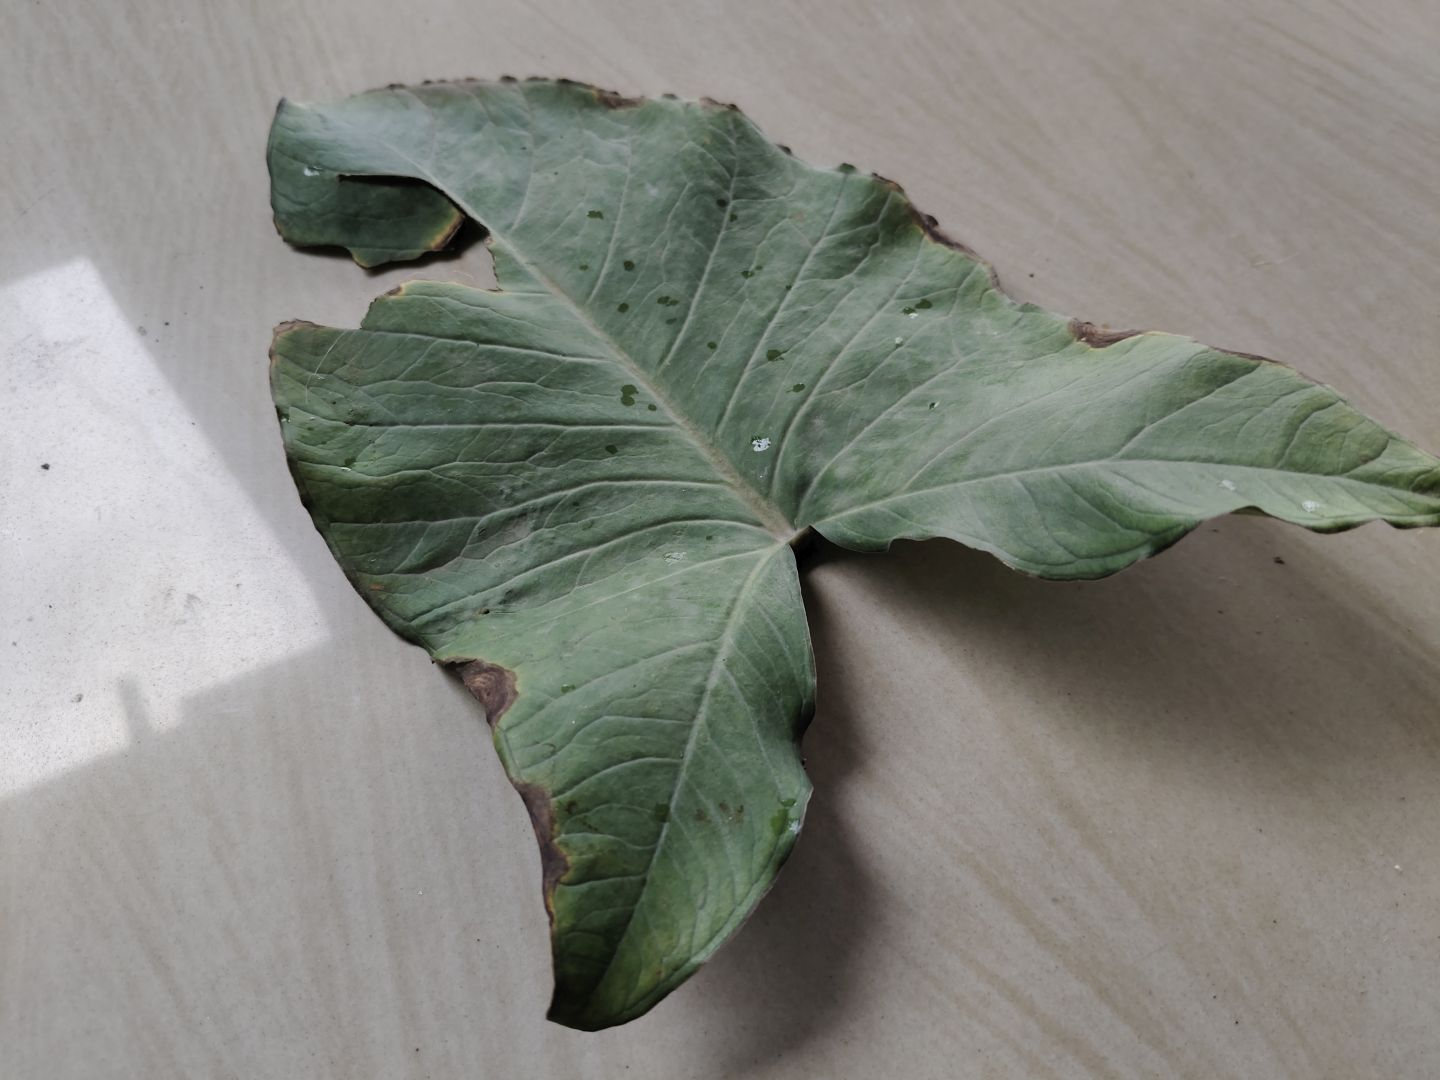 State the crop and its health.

taro, leaf blight
